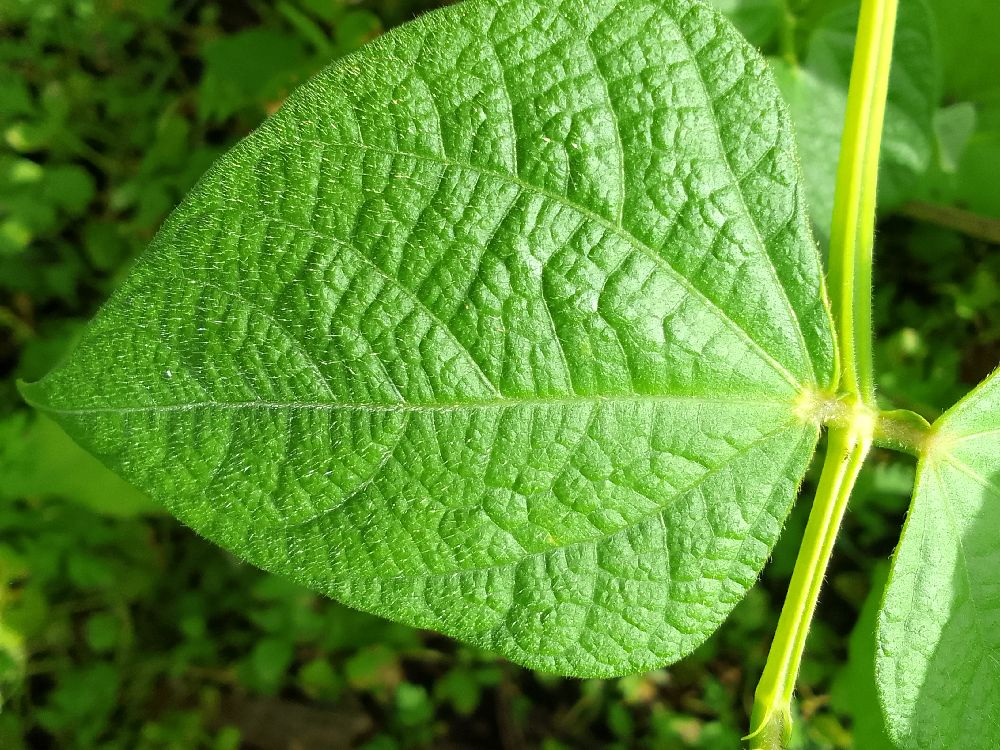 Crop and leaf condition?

common bean, healthy
